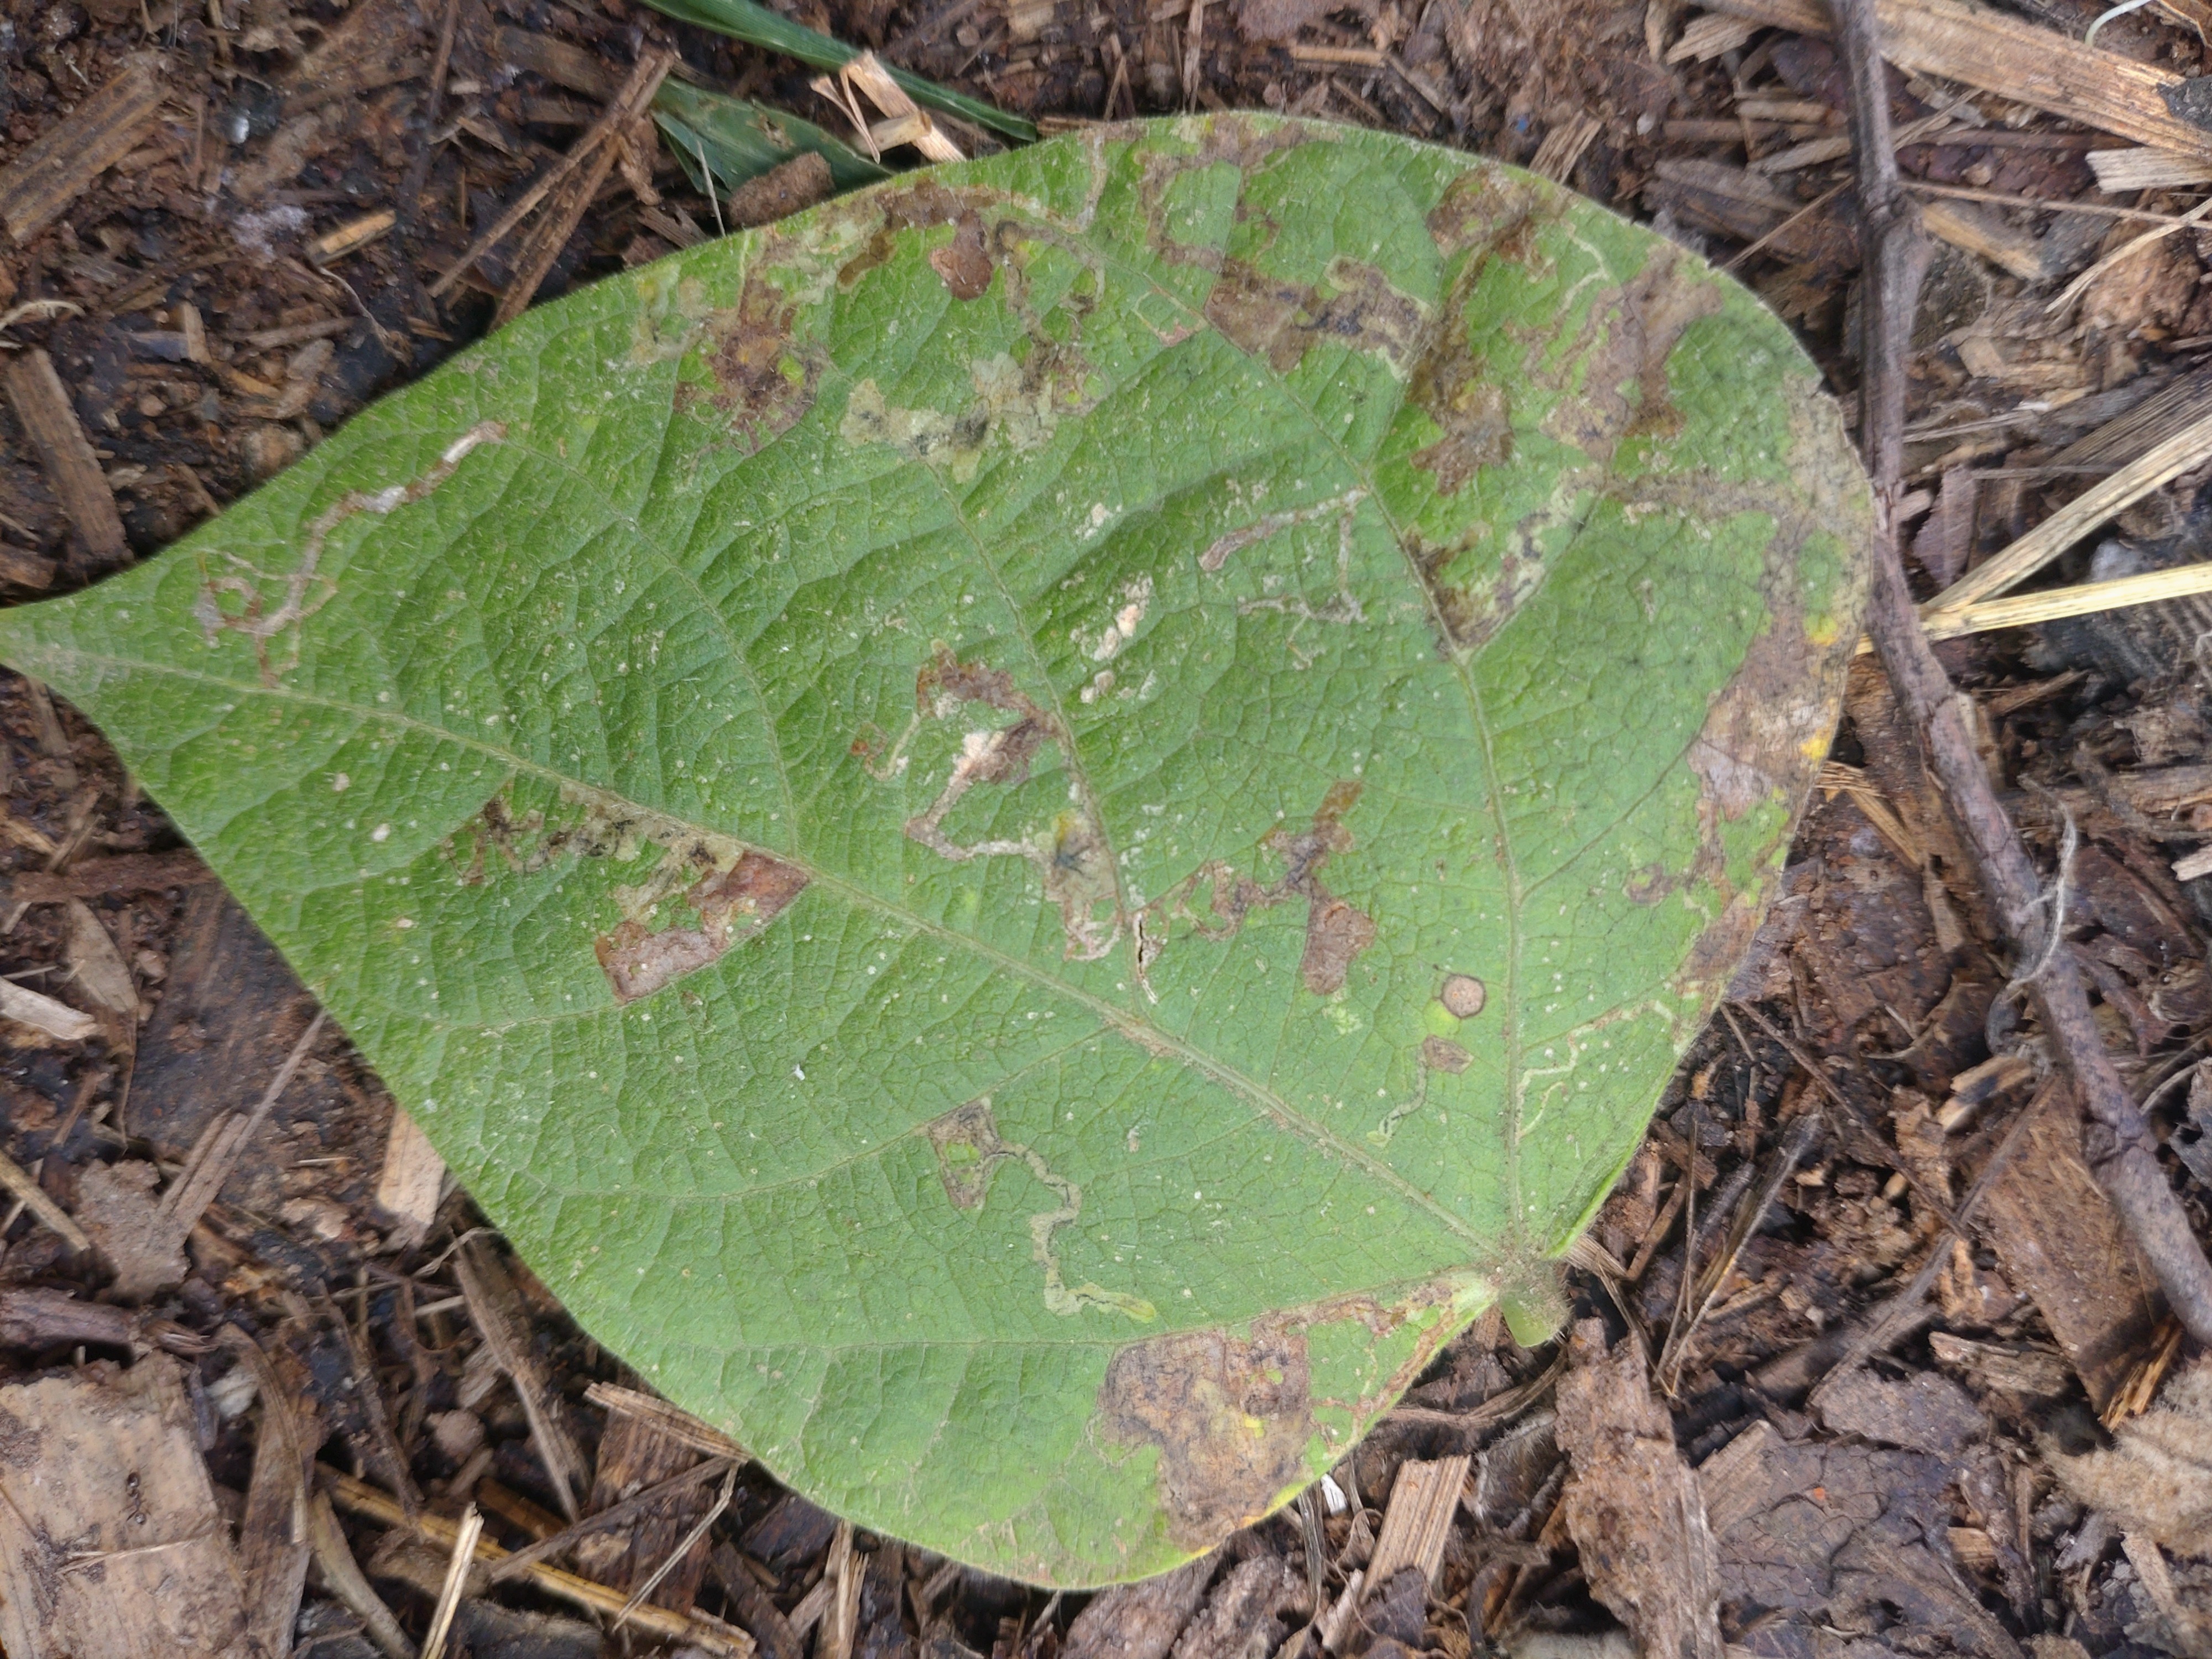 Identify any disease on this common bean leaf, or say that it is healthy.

anthracnose
